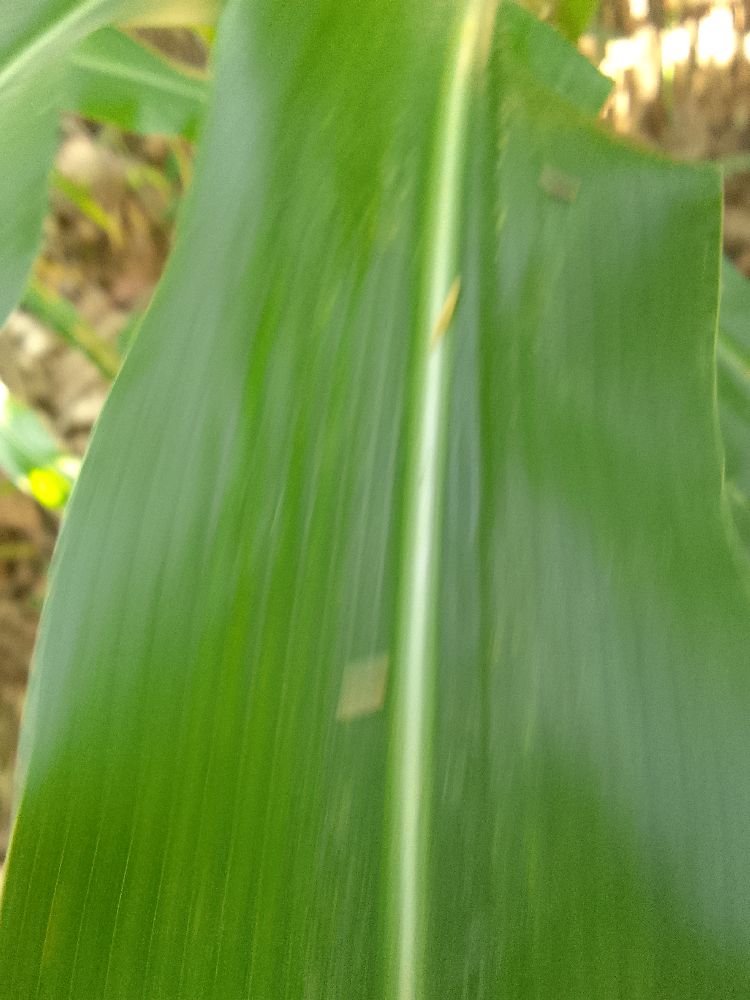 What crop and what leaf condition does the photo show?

maize, healthy
